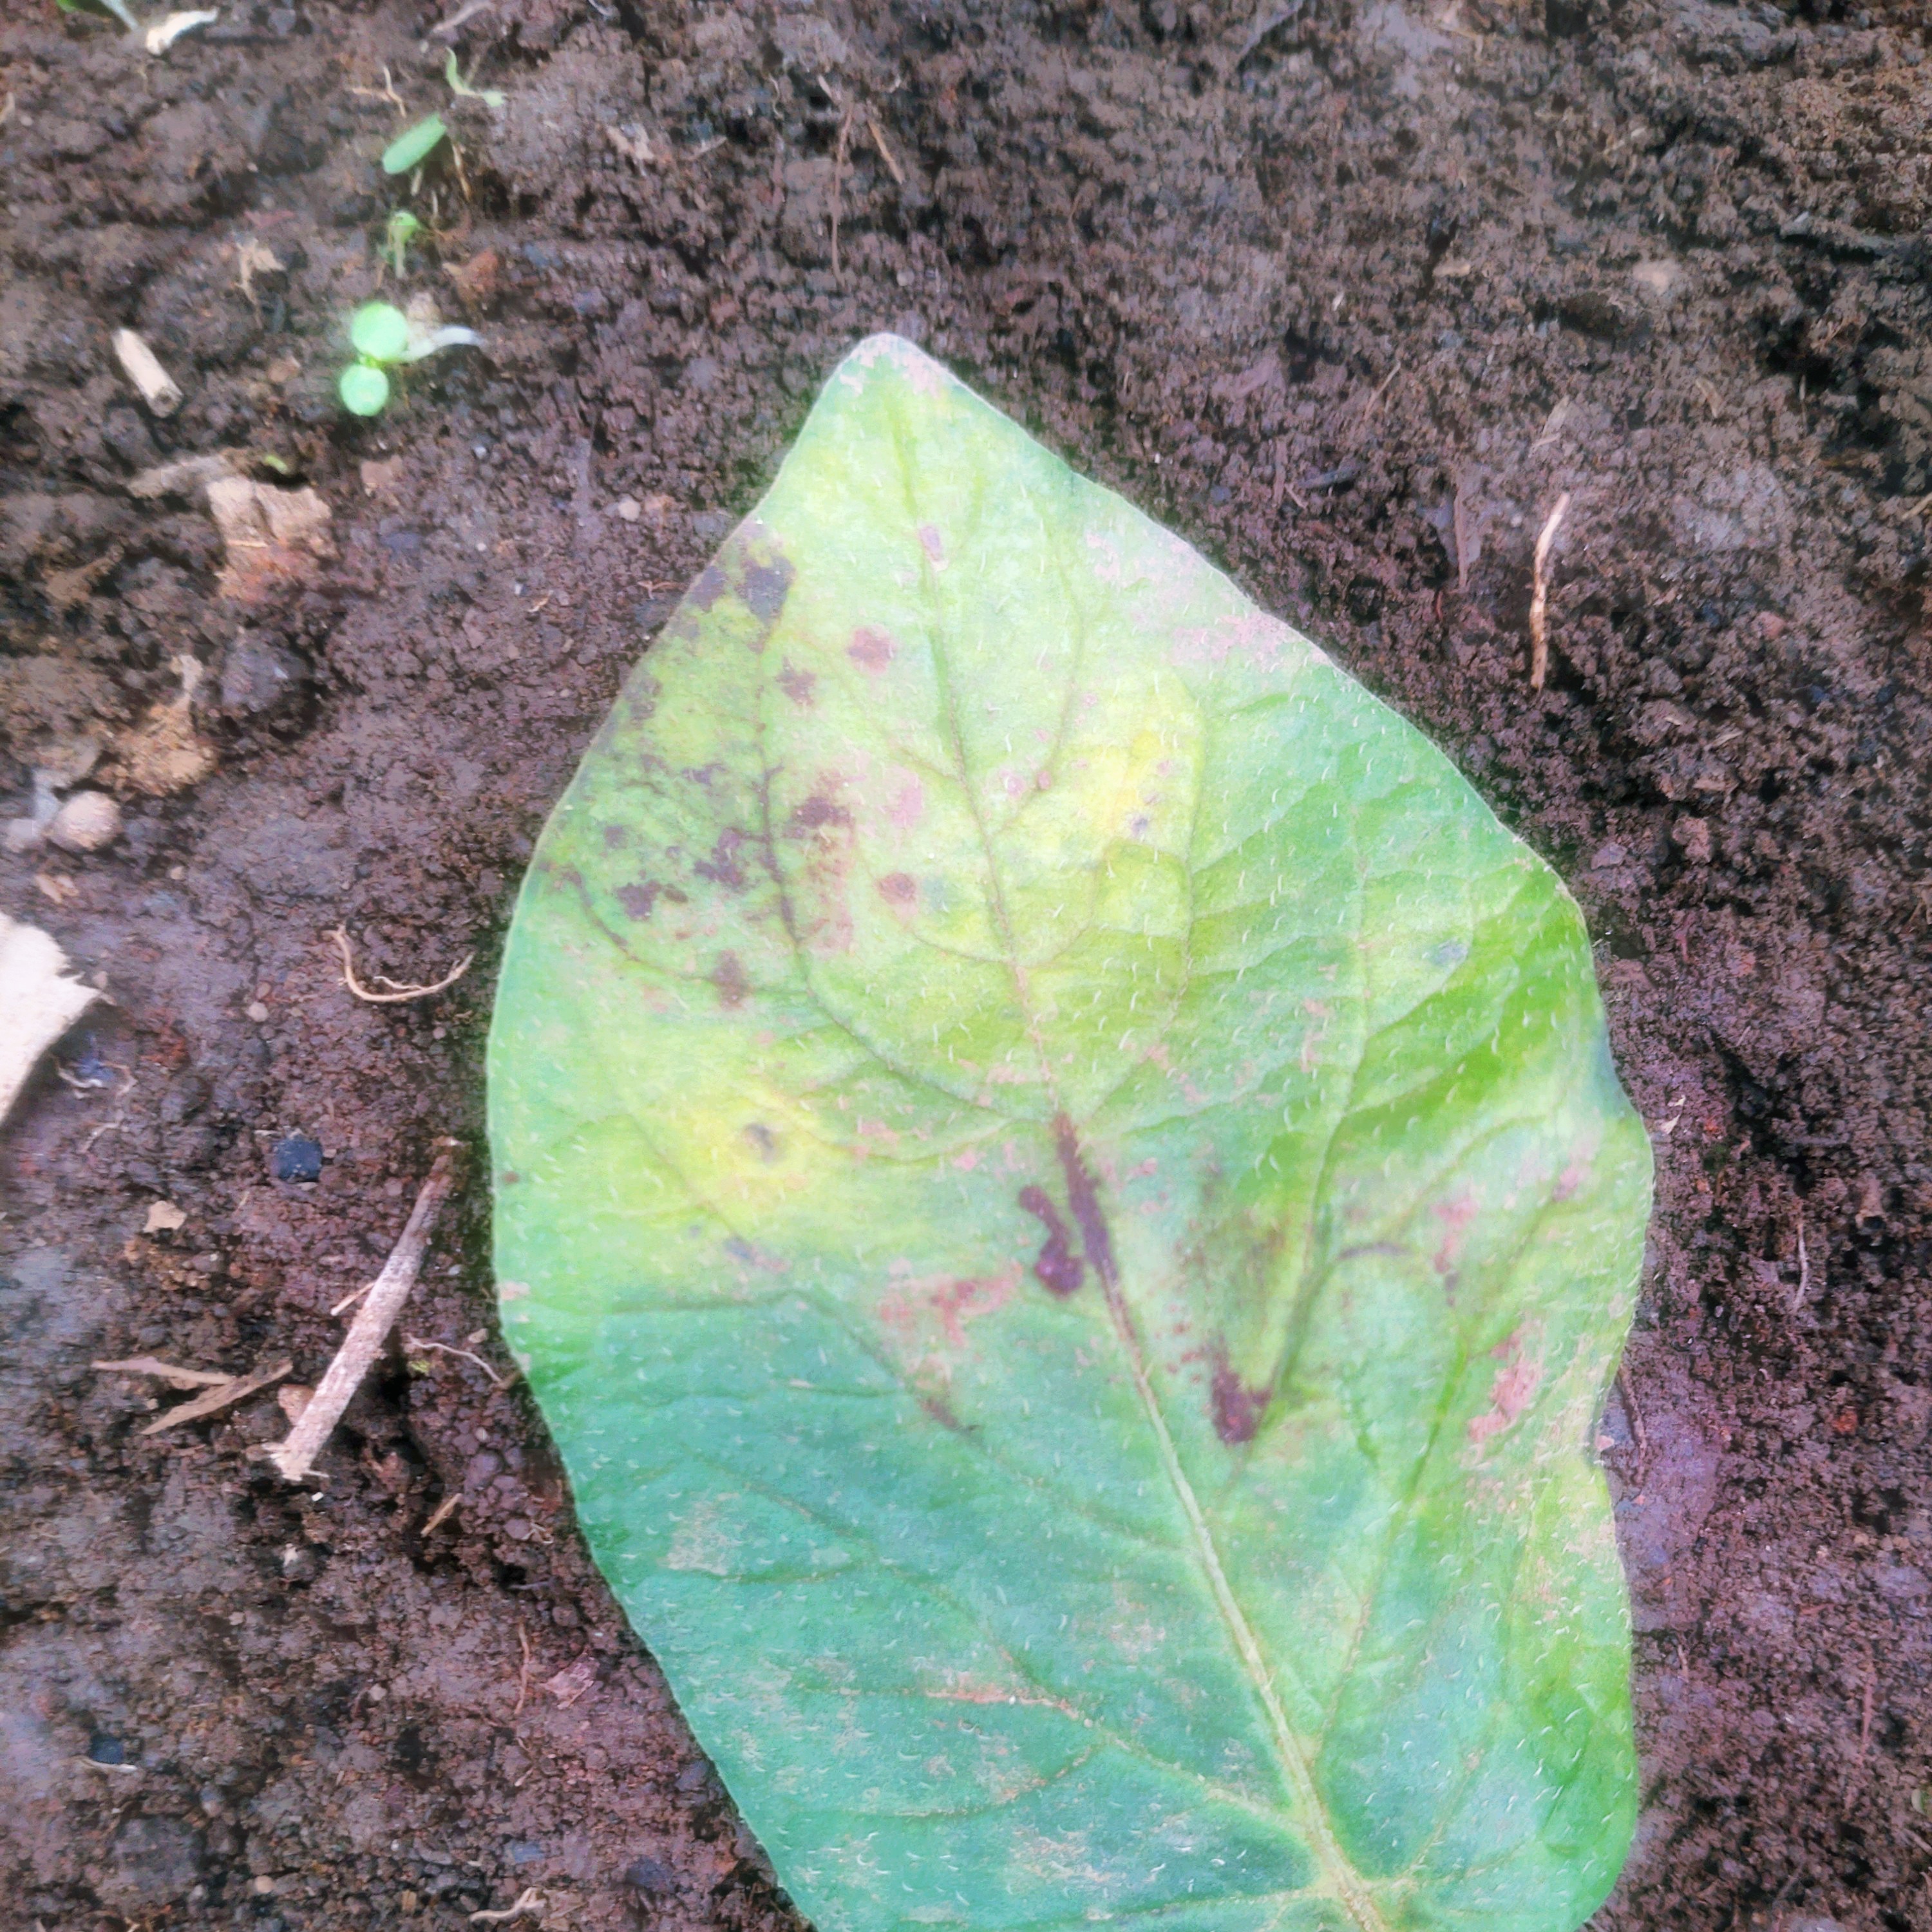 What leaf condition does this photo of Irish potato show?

late blight
